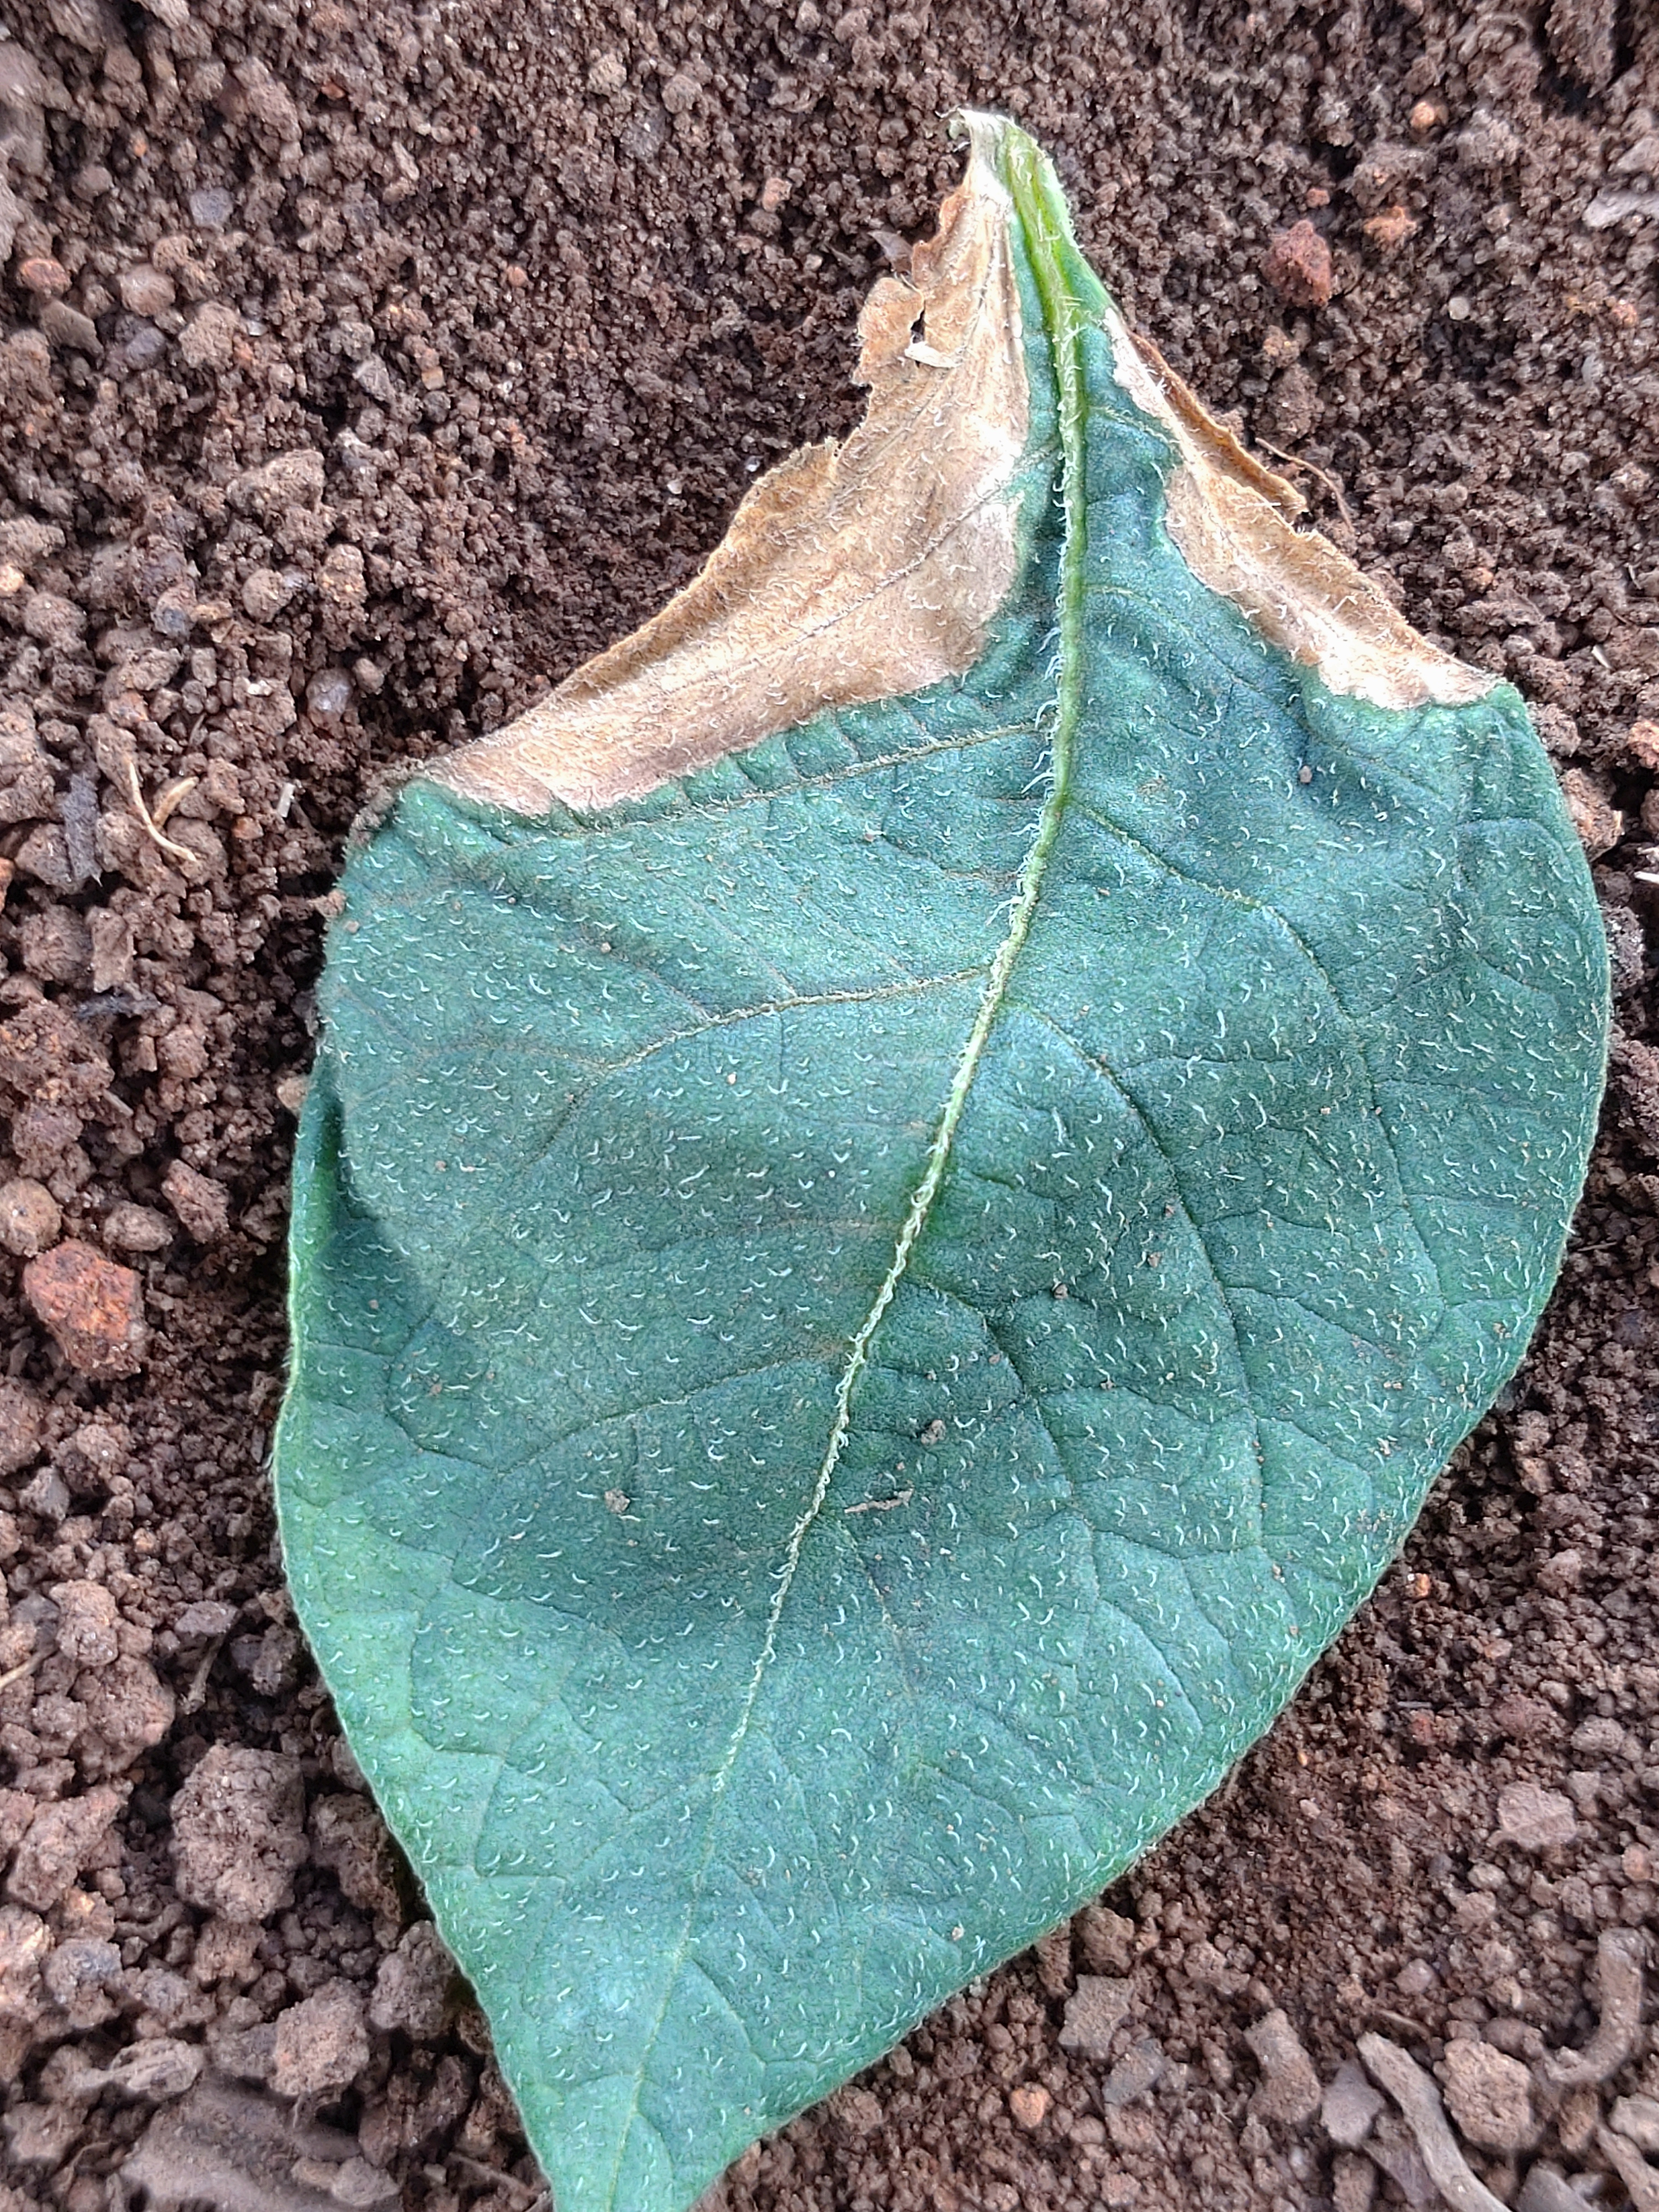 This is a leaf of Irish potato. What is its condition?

early blight
